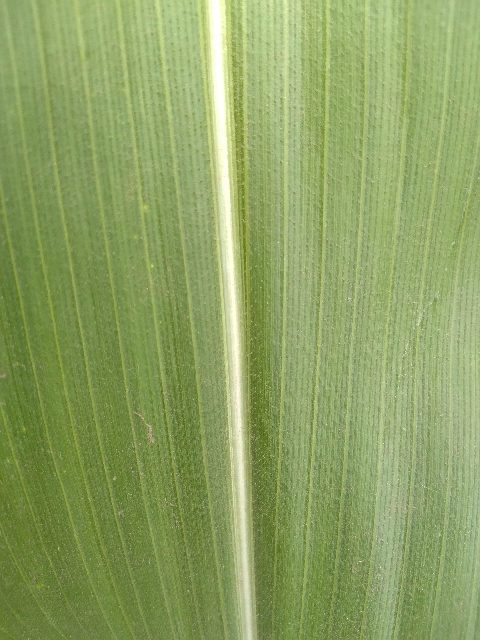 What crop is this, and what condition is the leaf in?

maize, healthy
